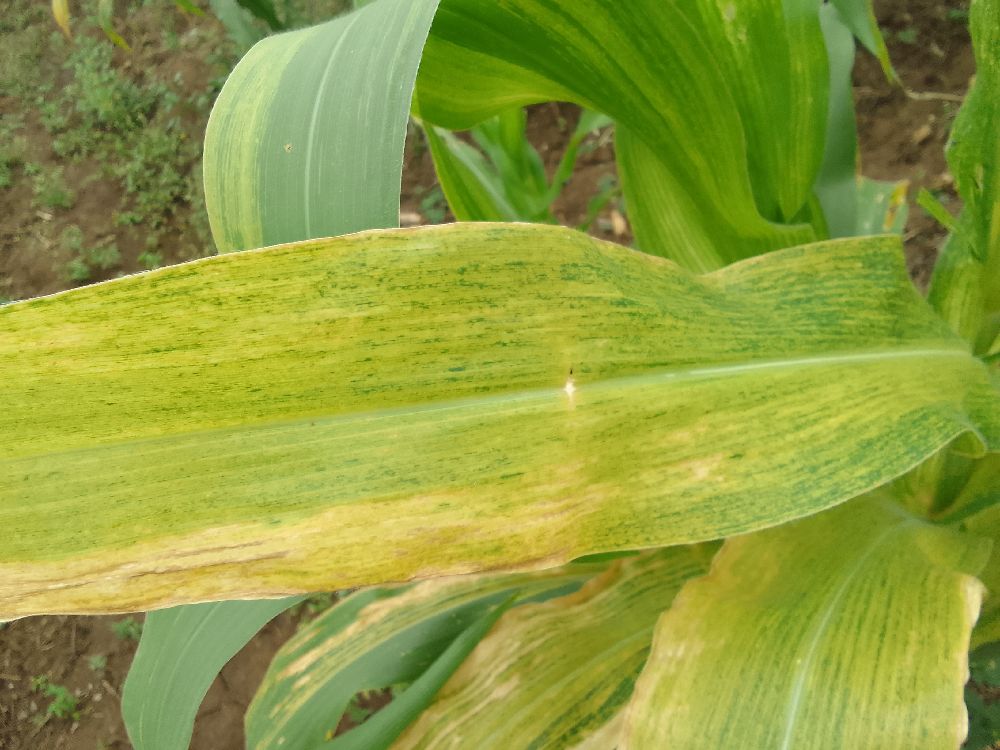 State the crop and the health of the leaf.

maize, maize lethal necrosis
